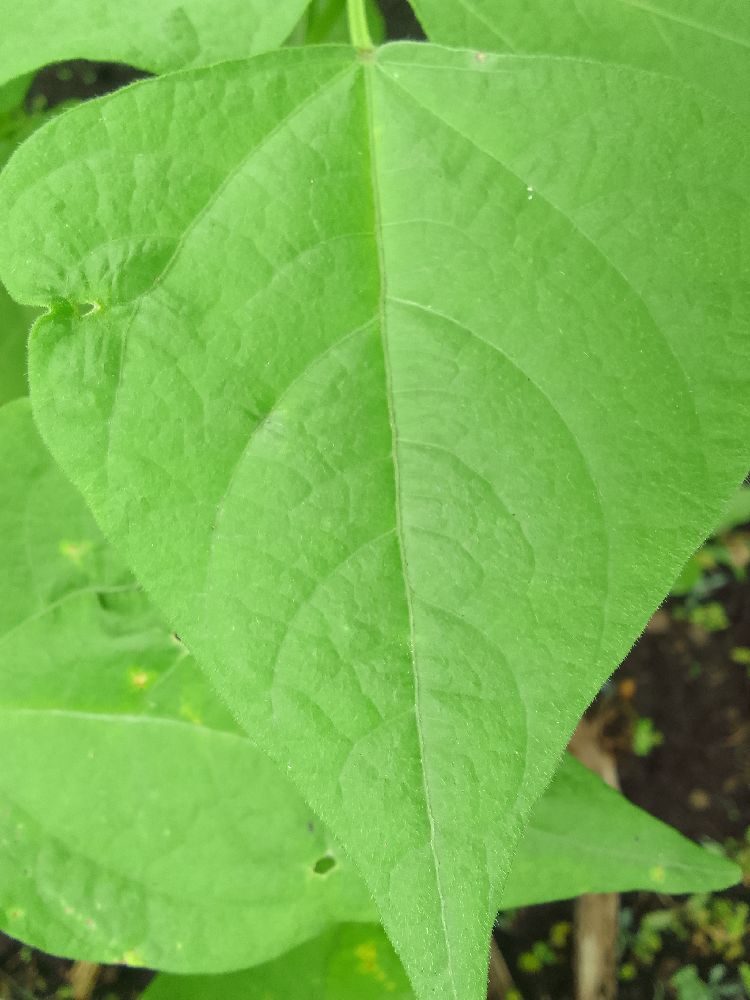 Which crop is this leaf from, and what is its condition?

common bean, healthy
